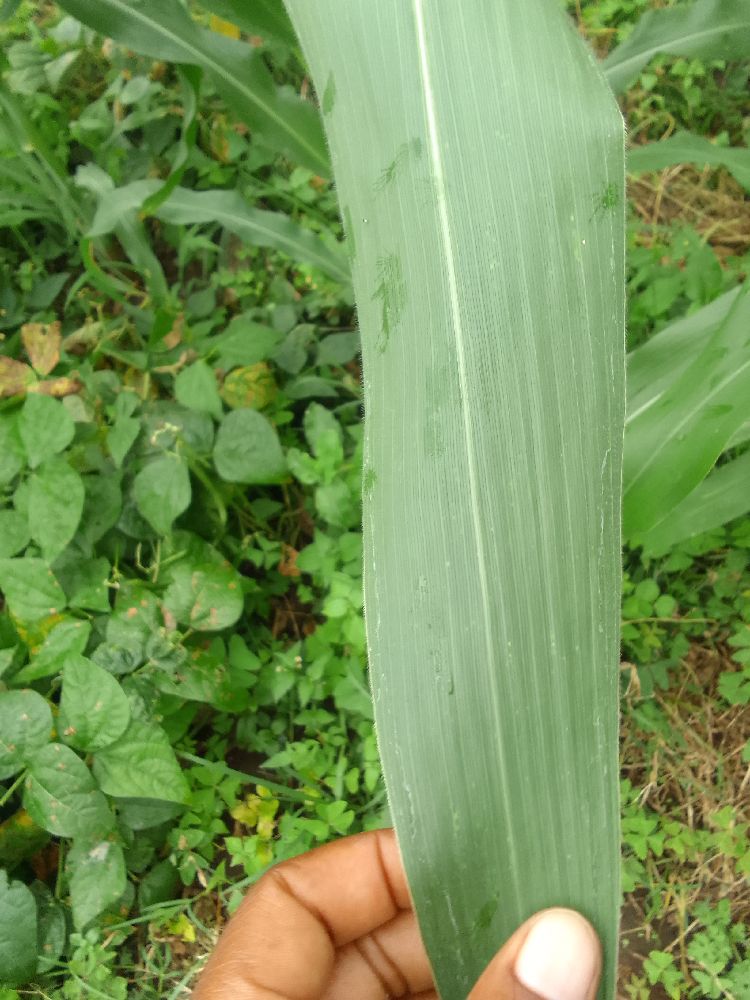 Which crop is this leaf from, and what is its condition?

maize, healthy
